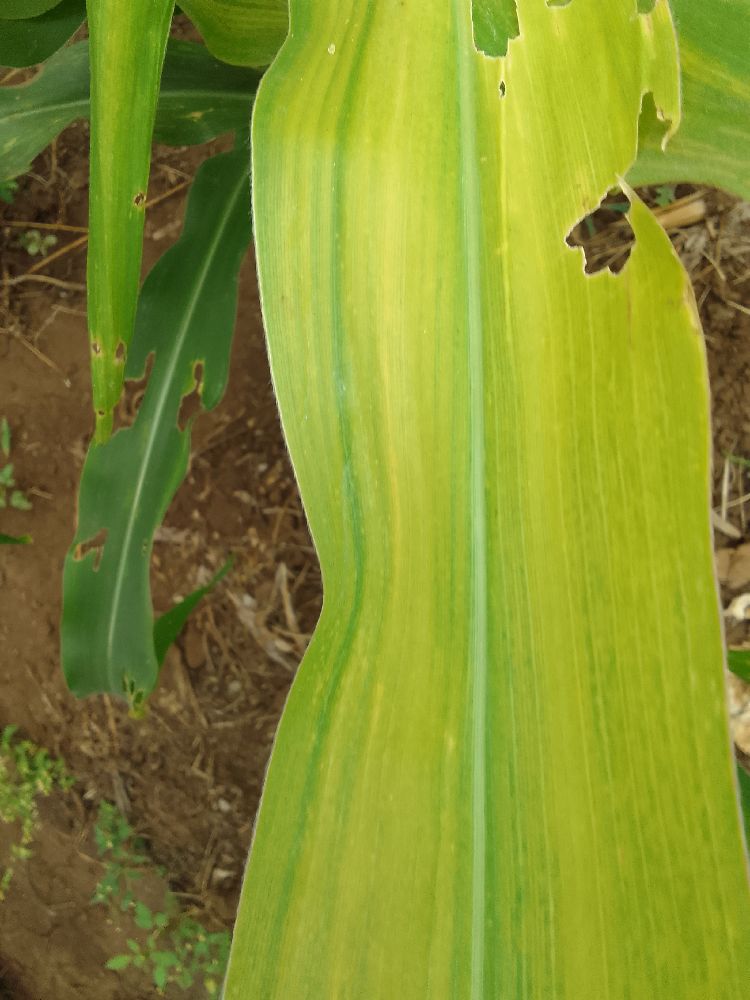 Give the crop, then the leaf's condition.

maize, maize lethal necrosis
